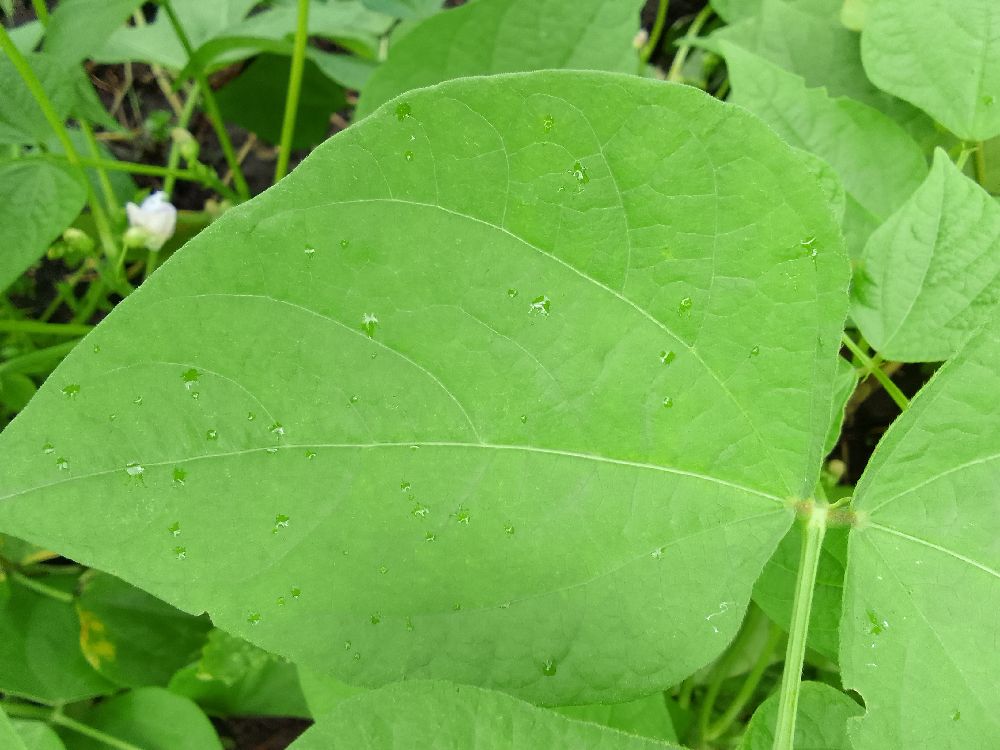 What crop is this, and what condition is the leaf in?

common bean, healthy
